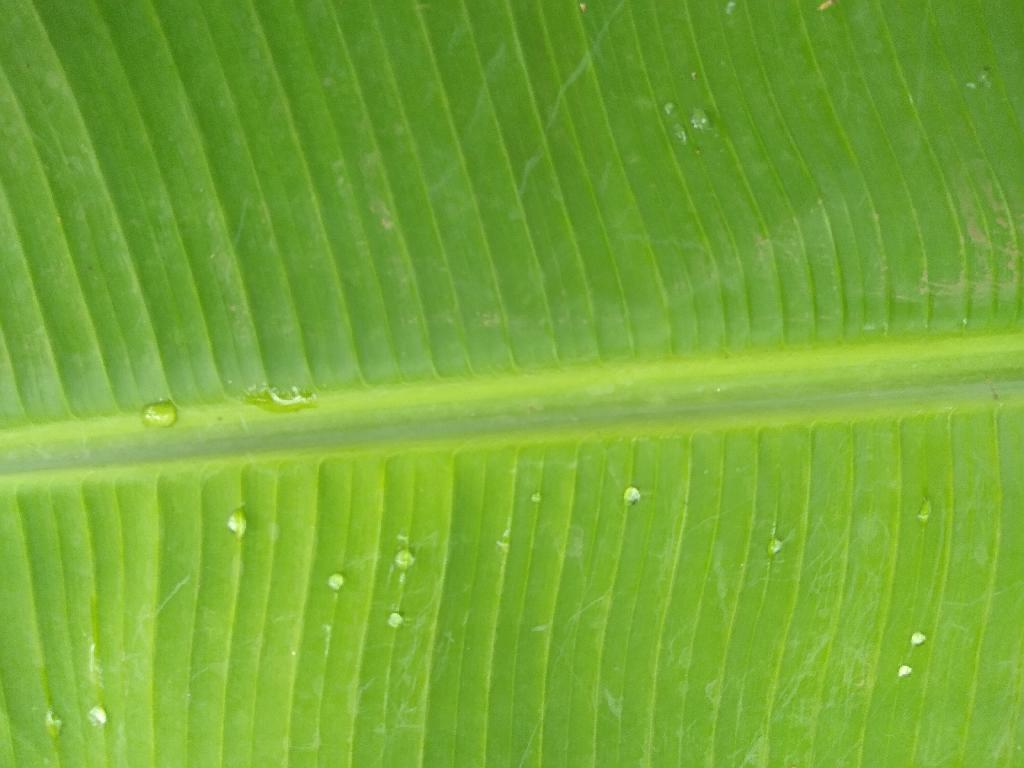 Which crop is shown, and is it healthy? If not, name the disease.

banana, healthy
